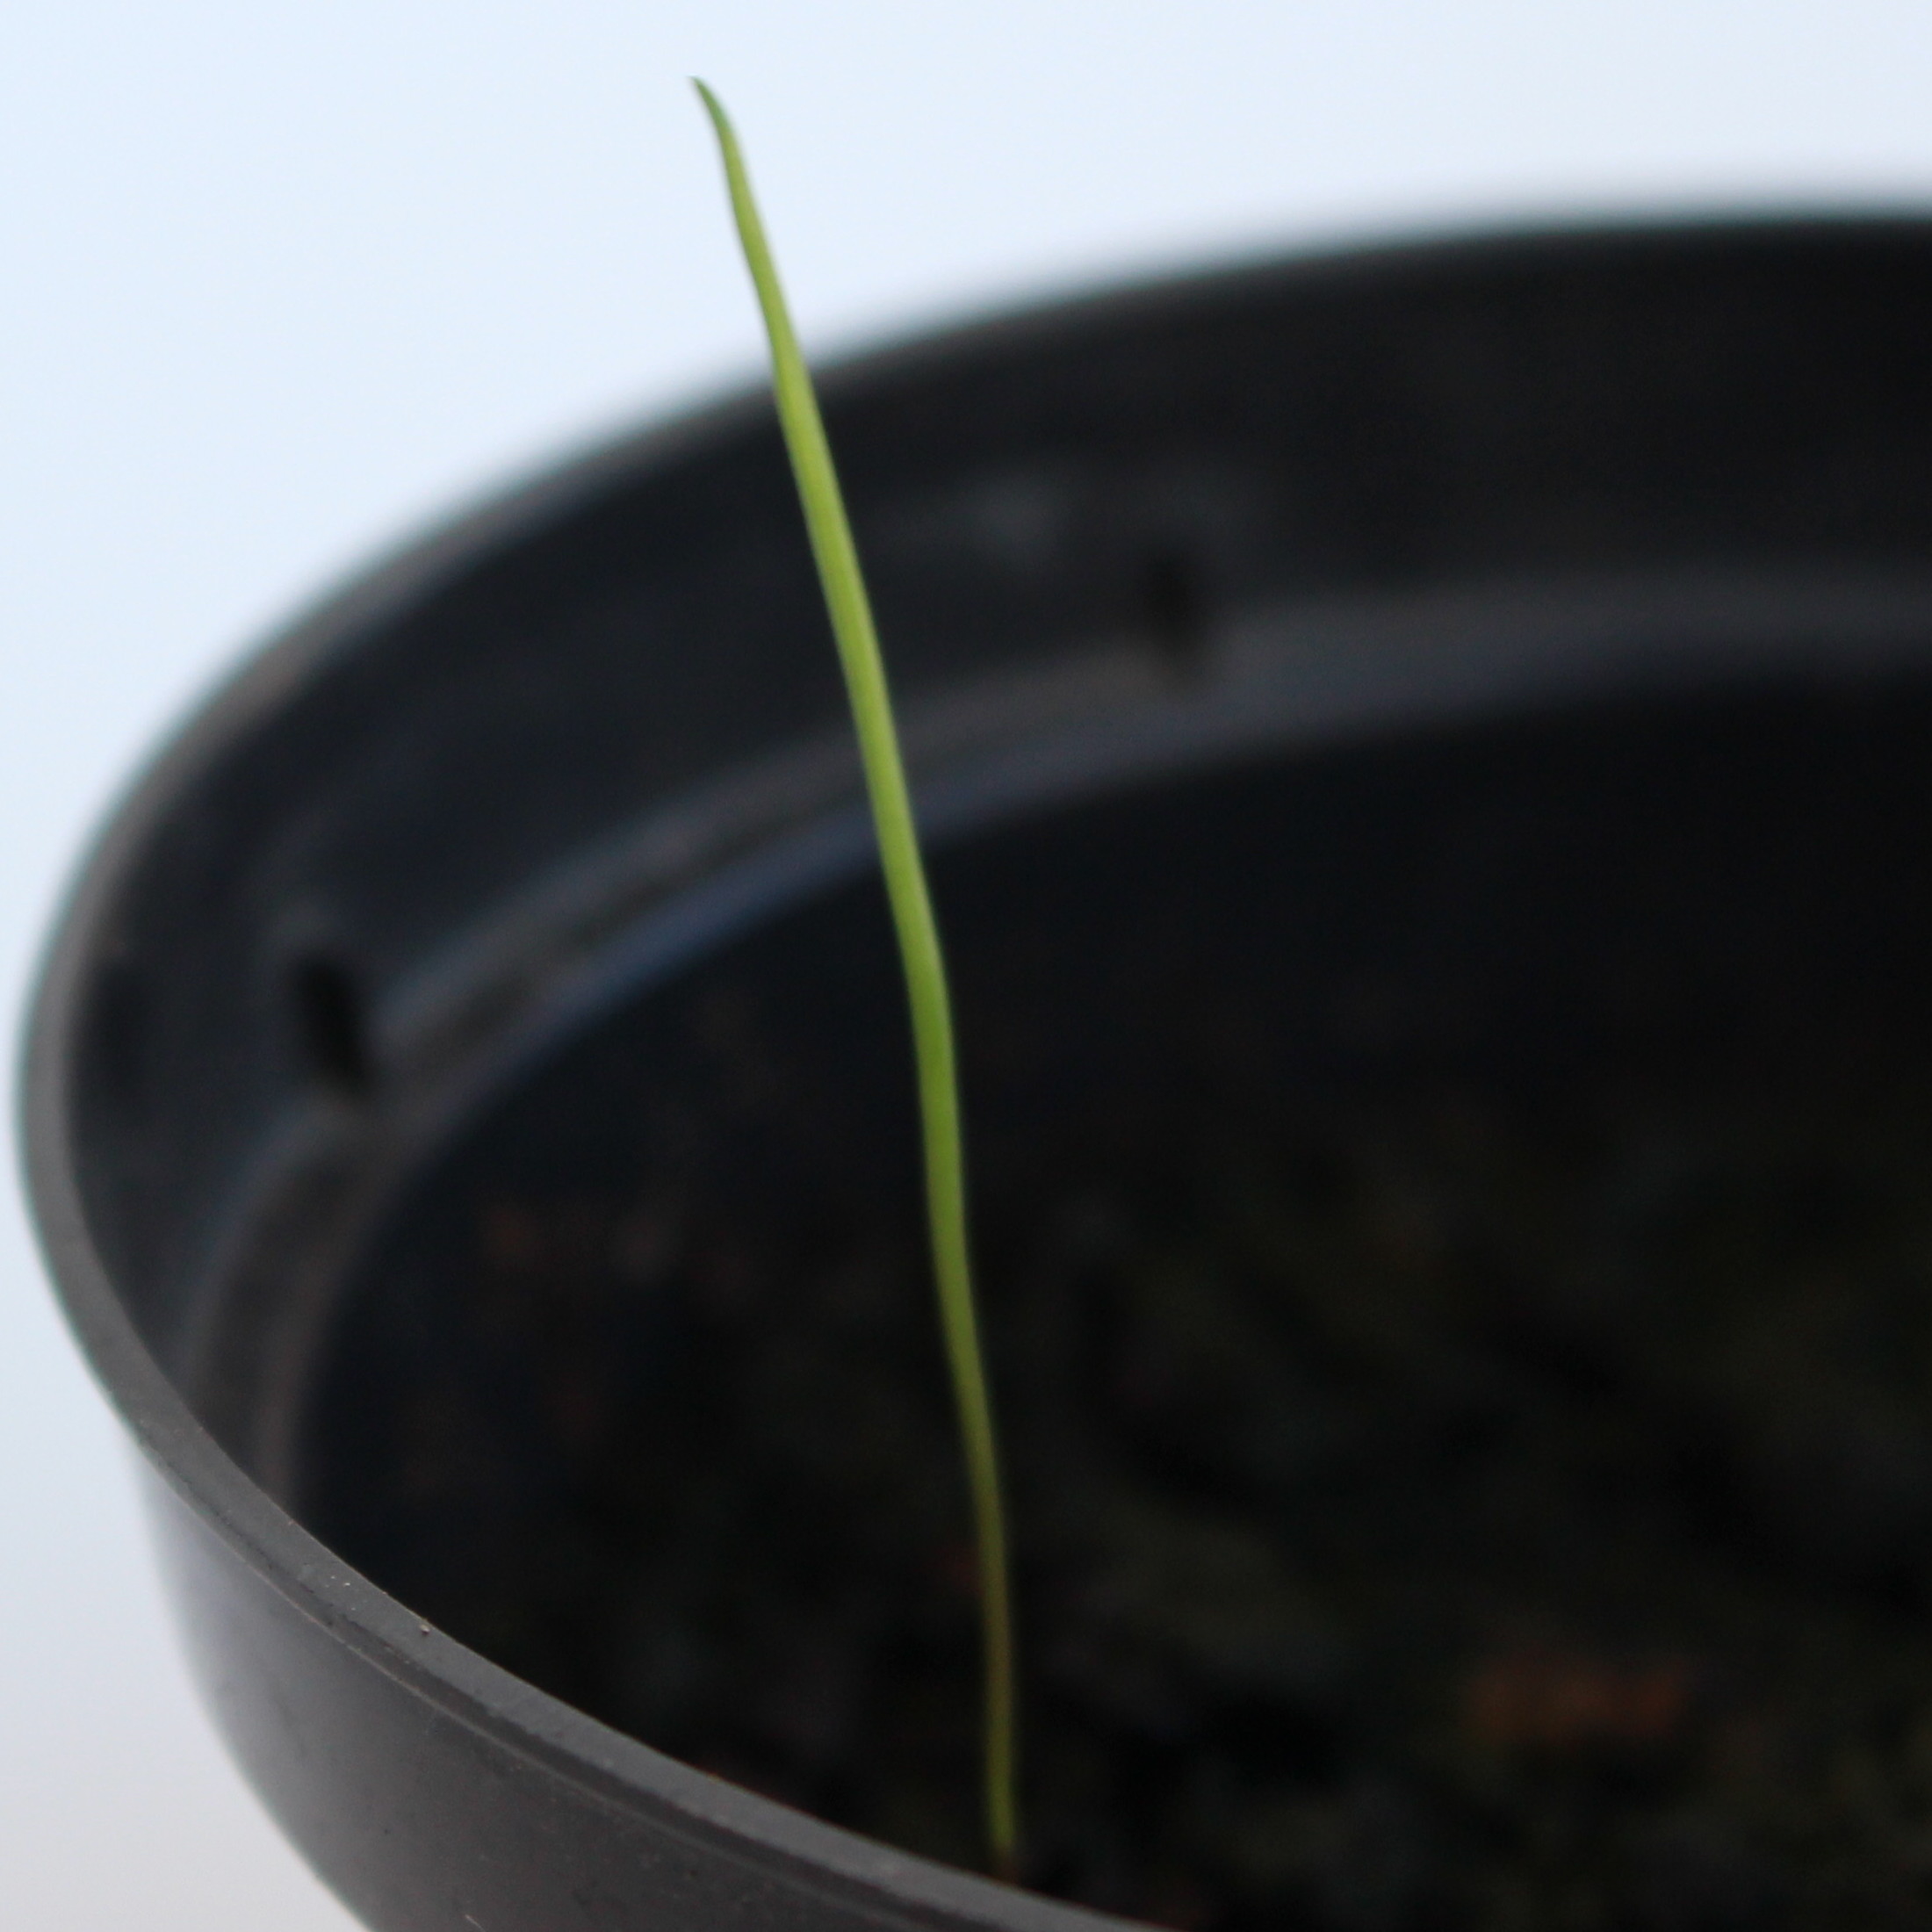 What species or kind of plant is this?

Lolium multiflorum
